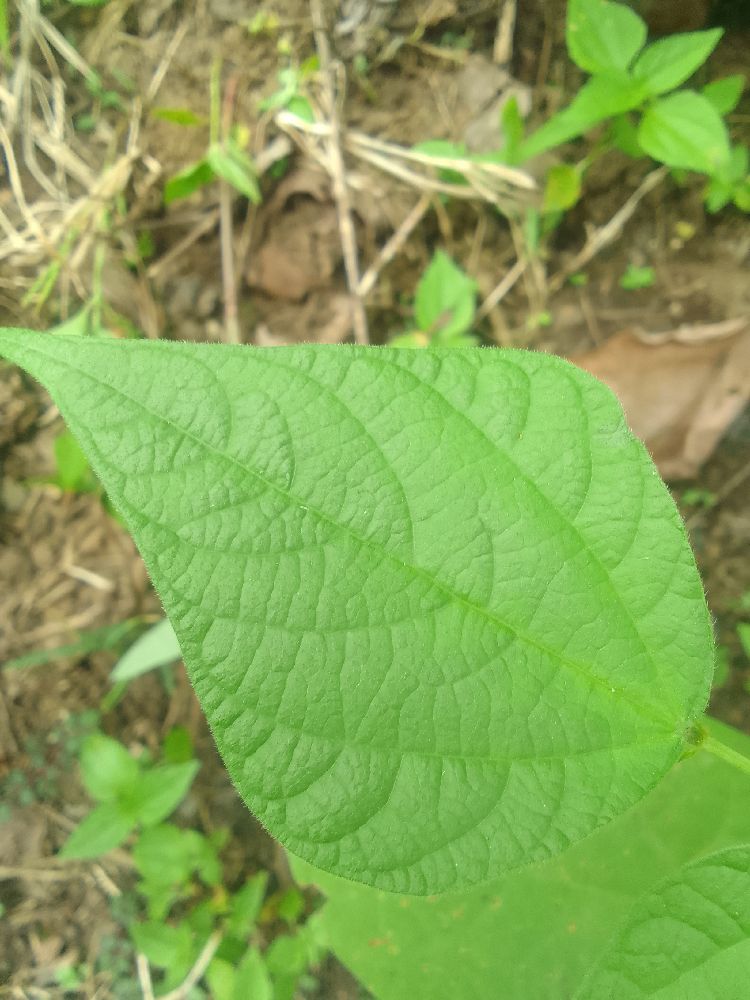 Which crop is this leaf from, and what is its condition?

common bean, healthy
